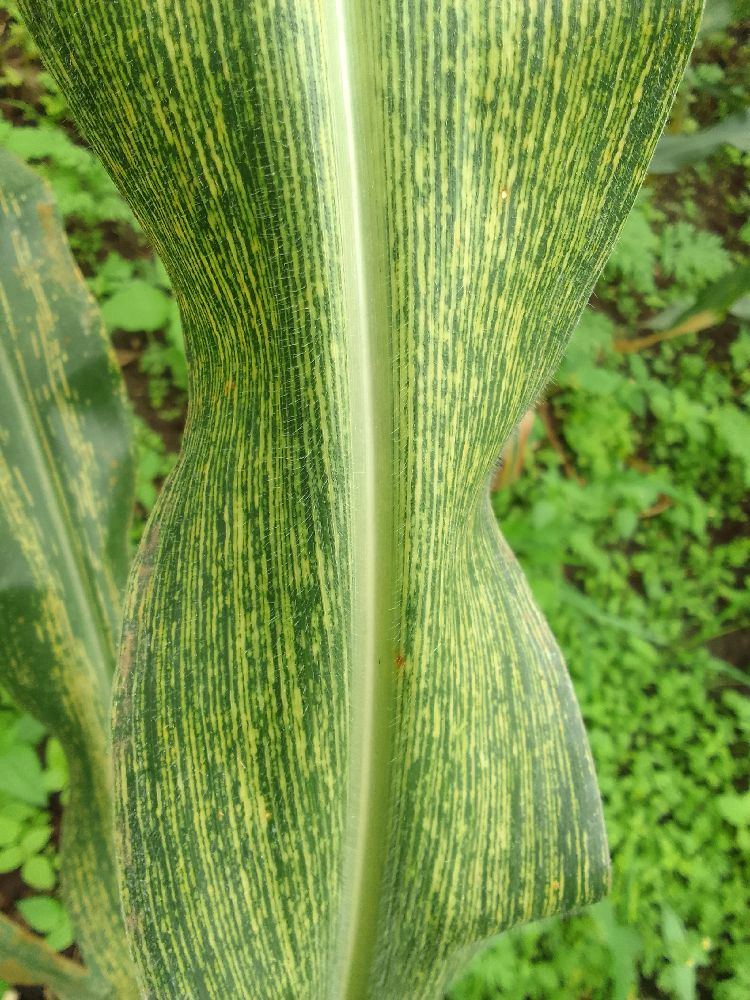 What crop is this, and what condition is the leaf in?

maize, maize streak virus
